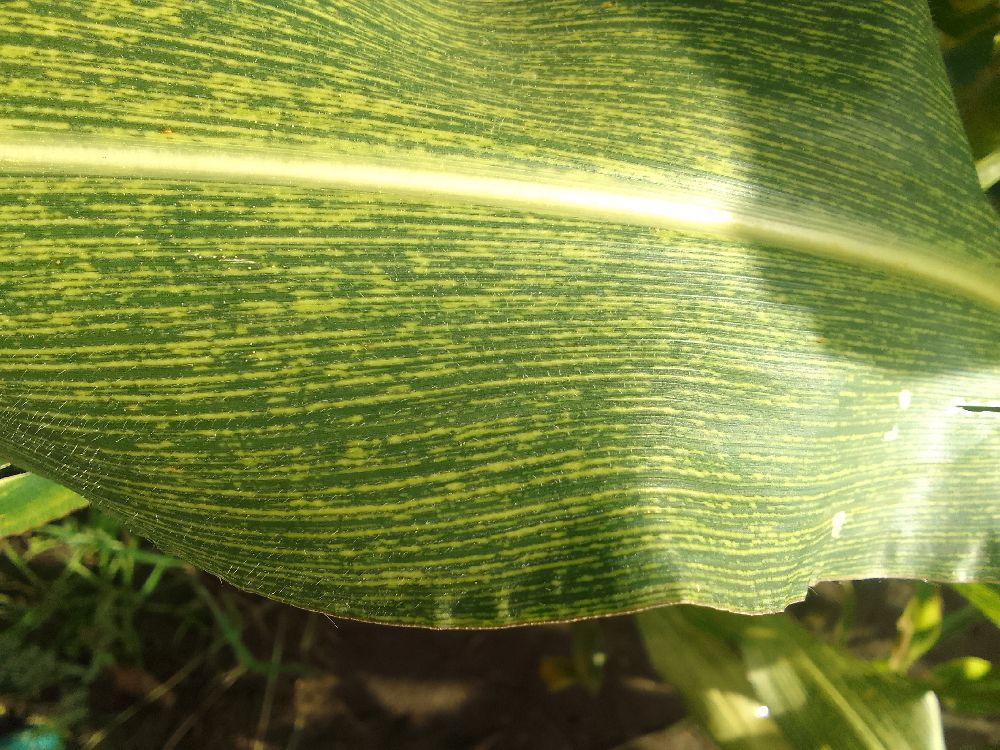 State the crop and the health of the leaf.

maize, maize streak virus
